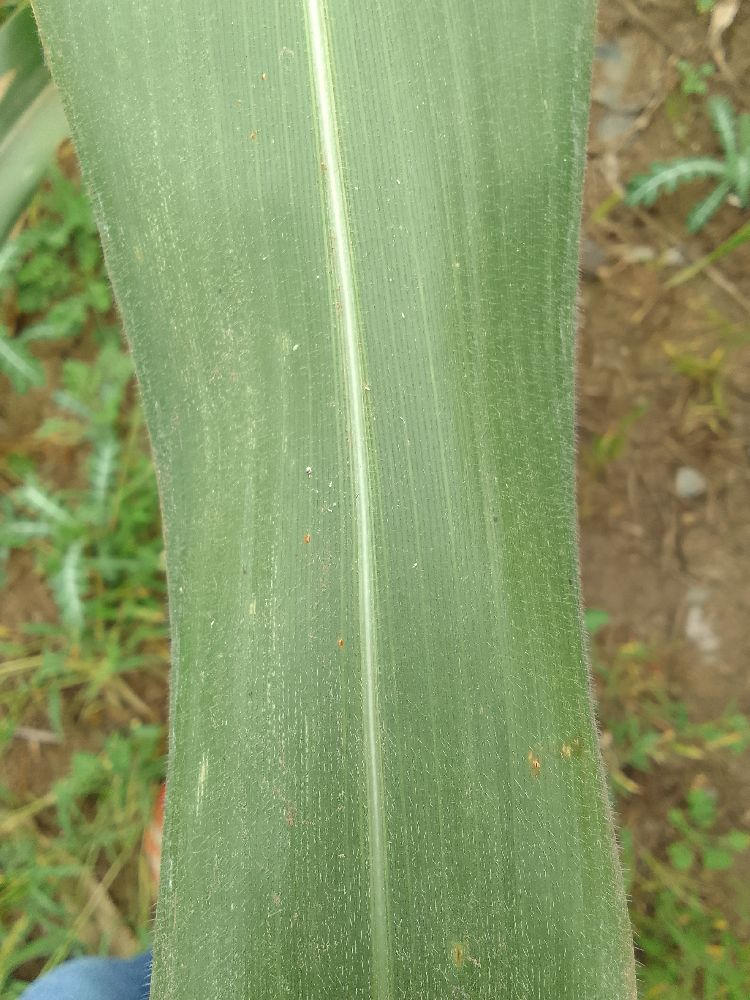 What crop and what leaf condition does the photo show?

maize, healthy
